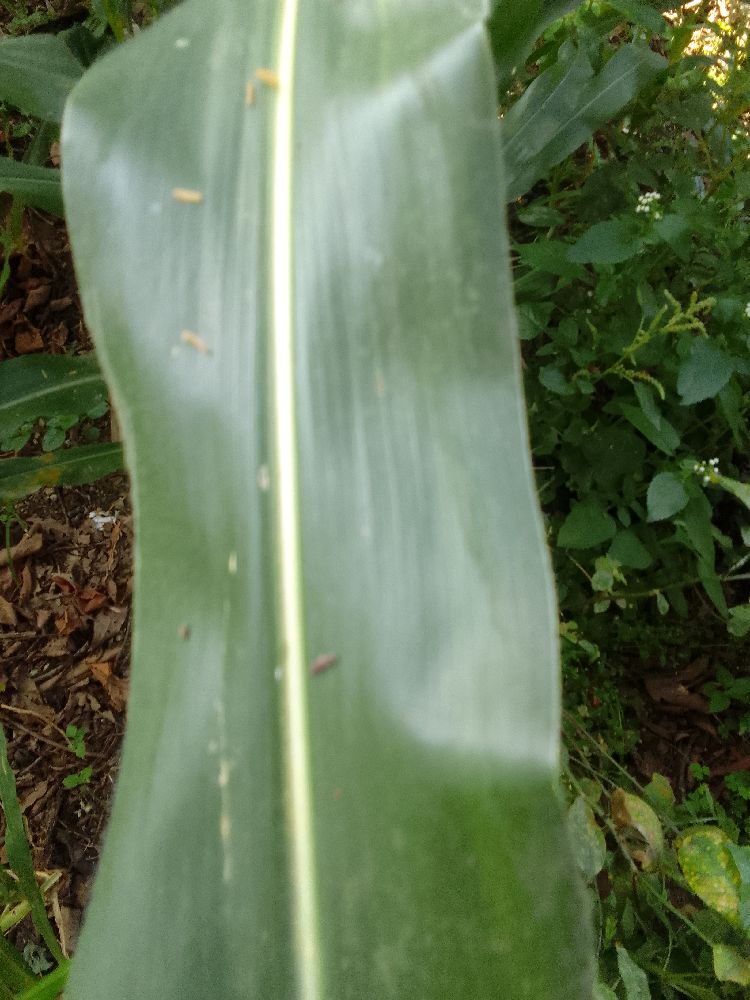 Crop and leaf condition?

maize, healthy
